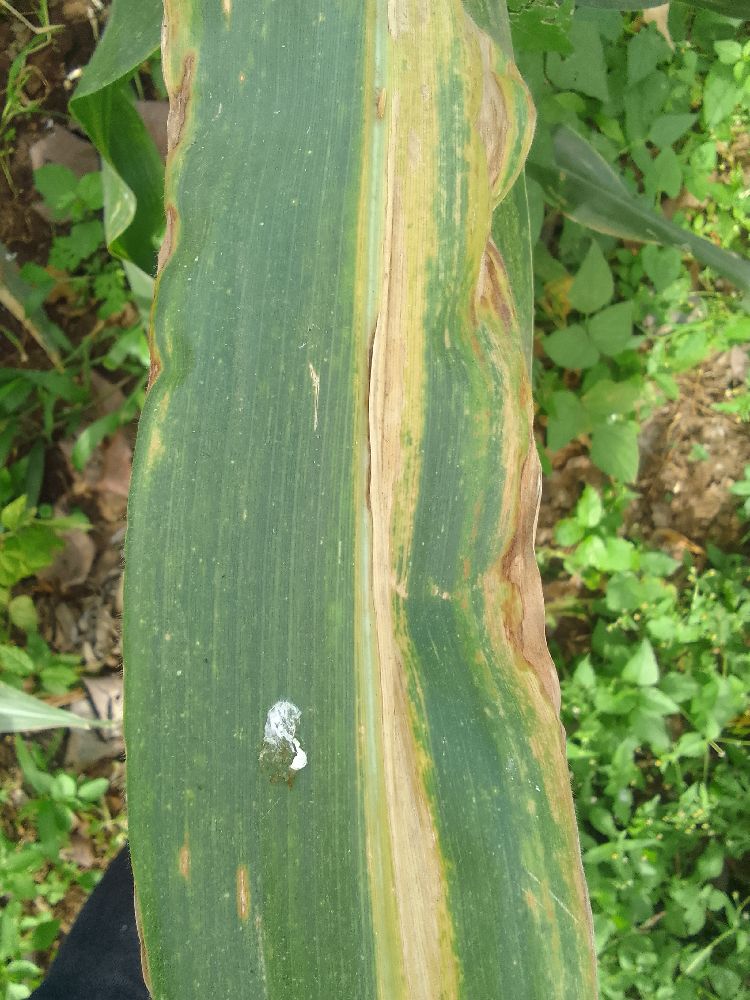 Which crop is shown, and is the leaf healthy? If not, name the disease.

maize, maize lethal necrosis
